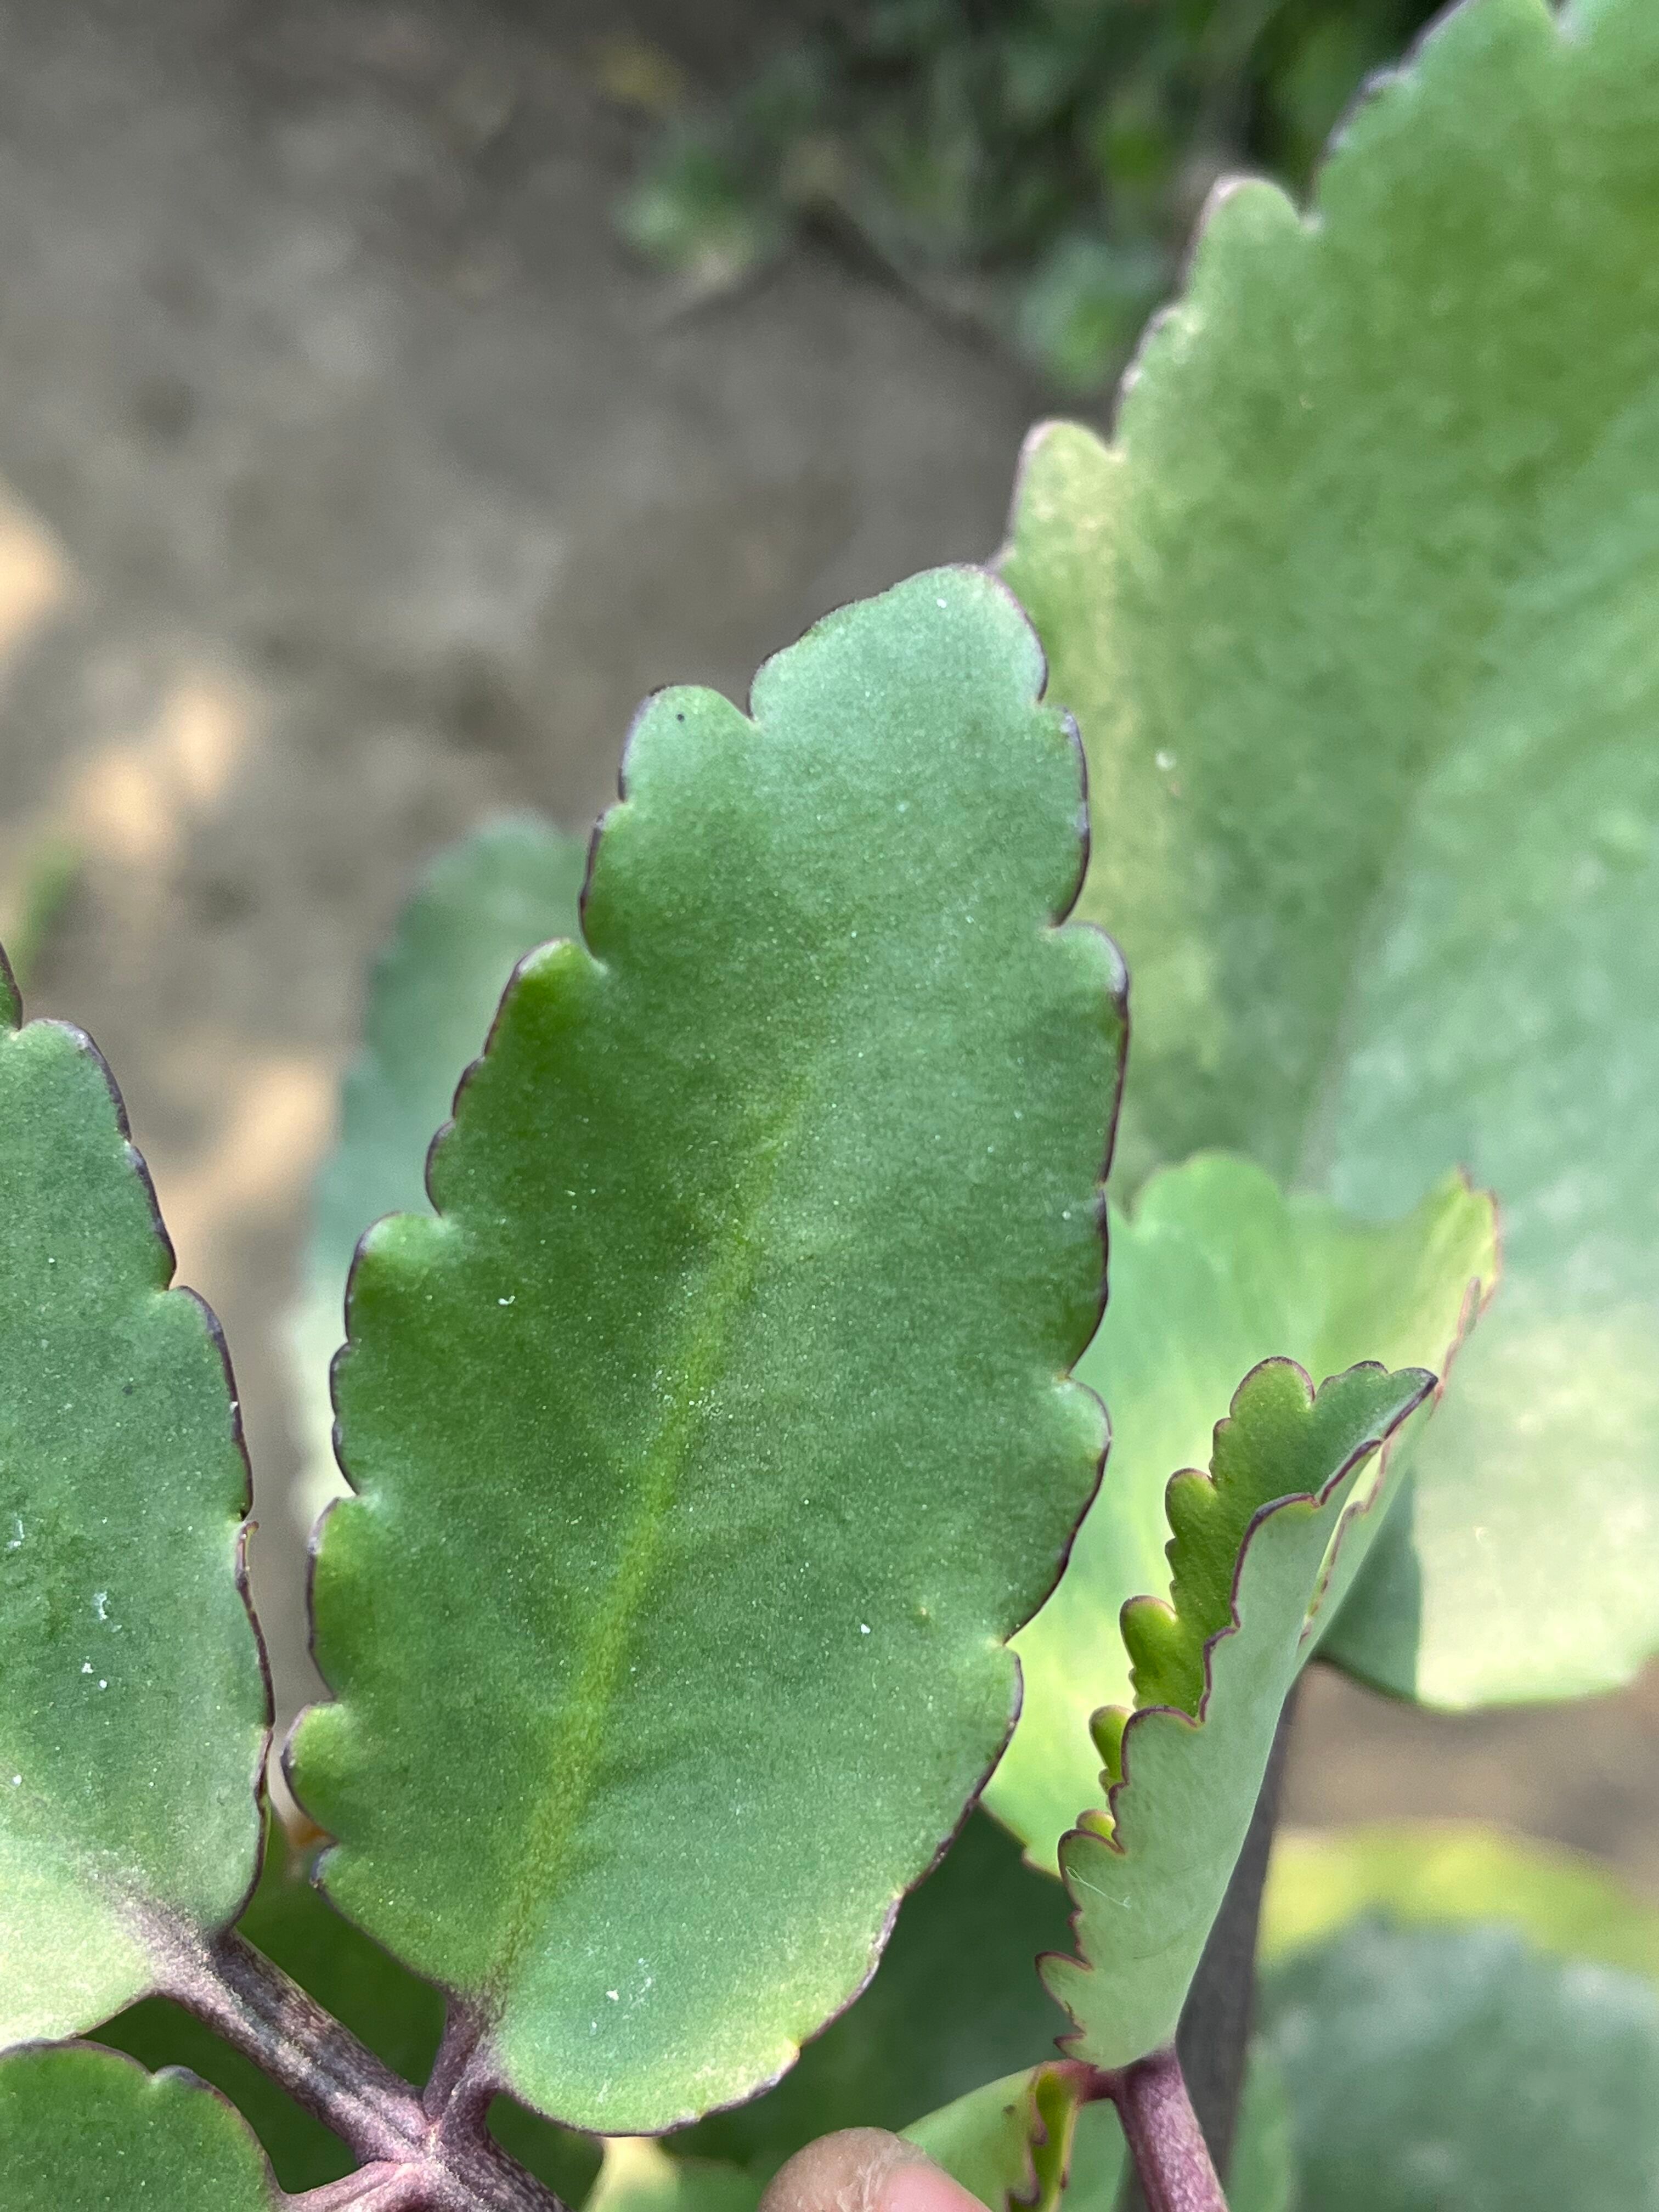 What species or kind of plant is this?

pathorkuci
